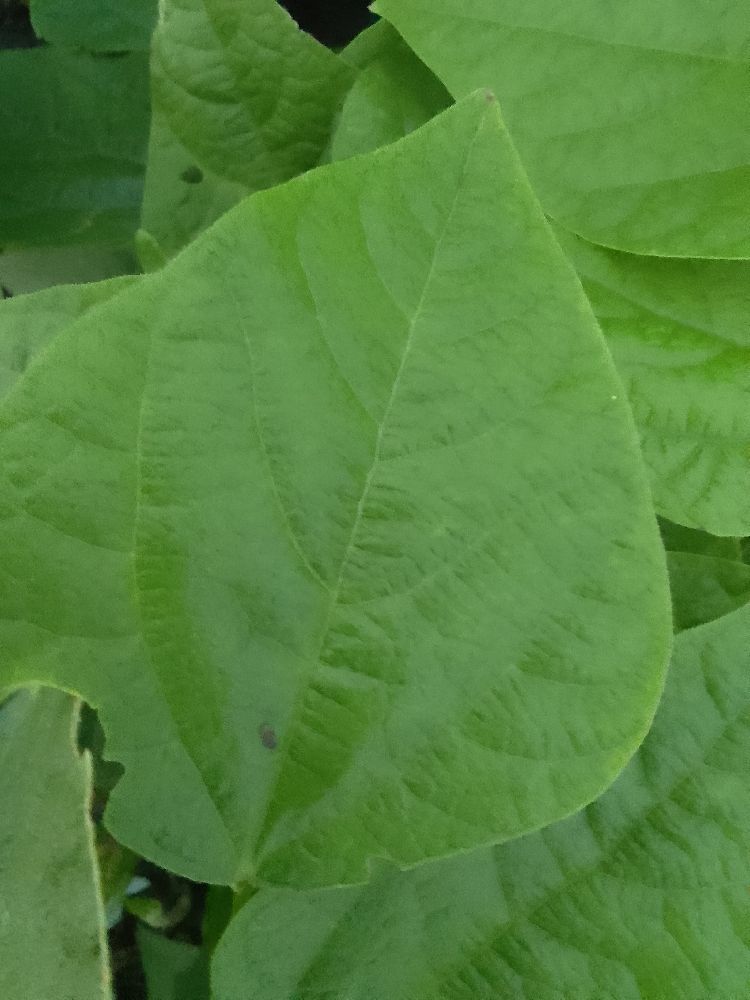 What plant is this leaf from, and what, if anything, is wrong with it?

common bean, healthy
